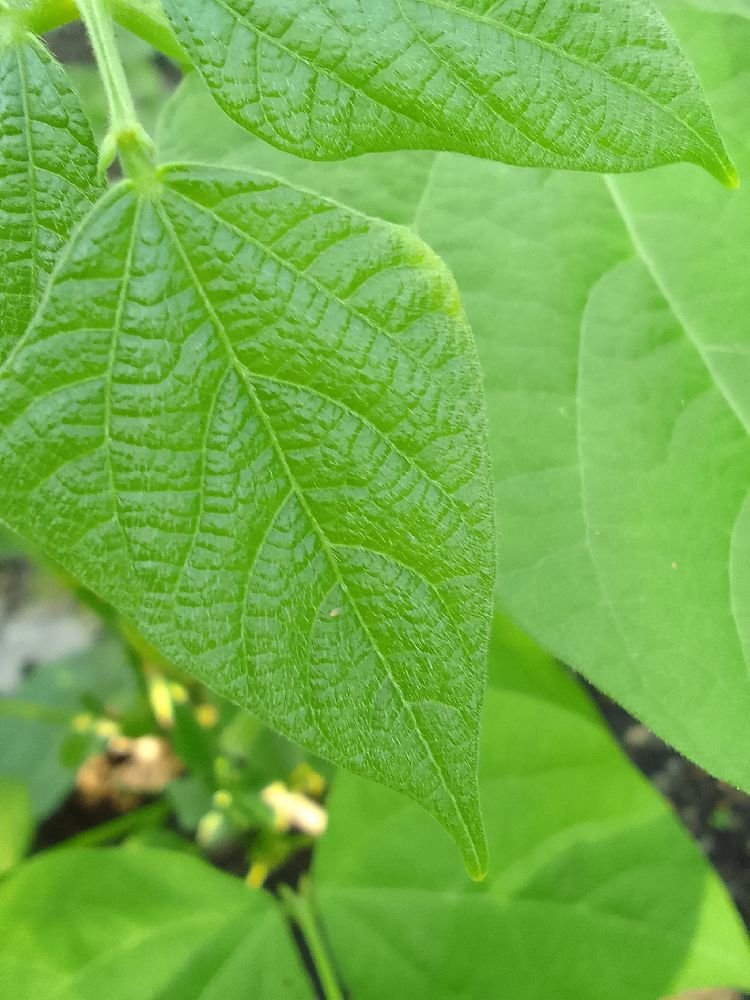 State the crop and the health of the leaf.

common bean, healthy
